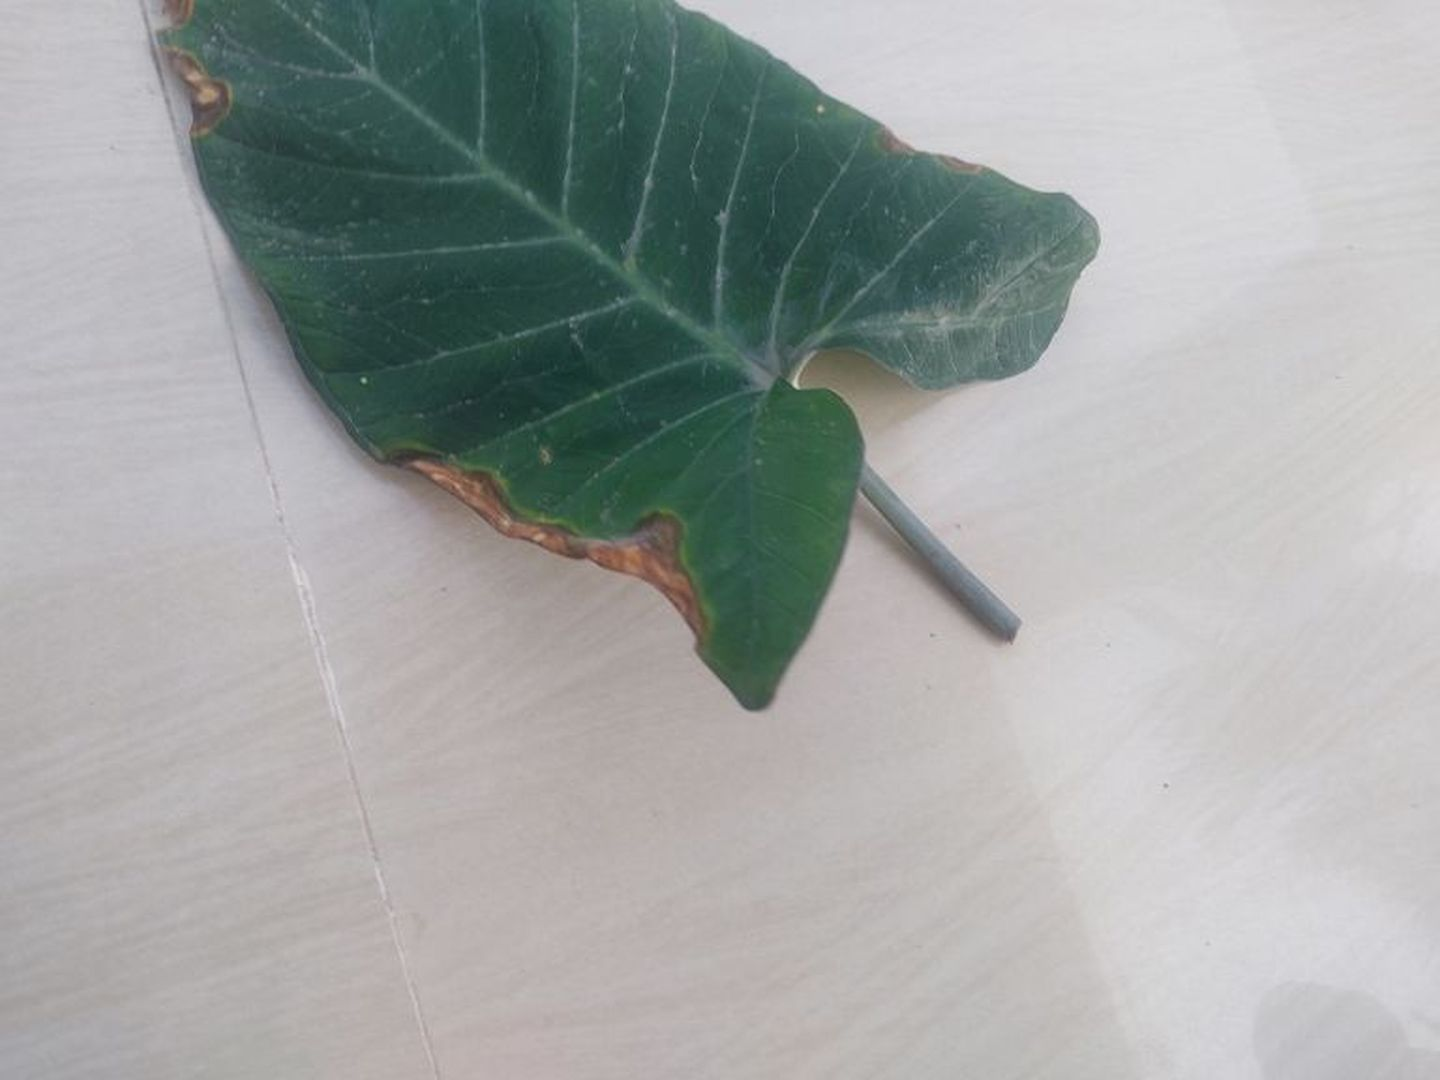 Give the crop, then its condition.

taro, leaf blight
